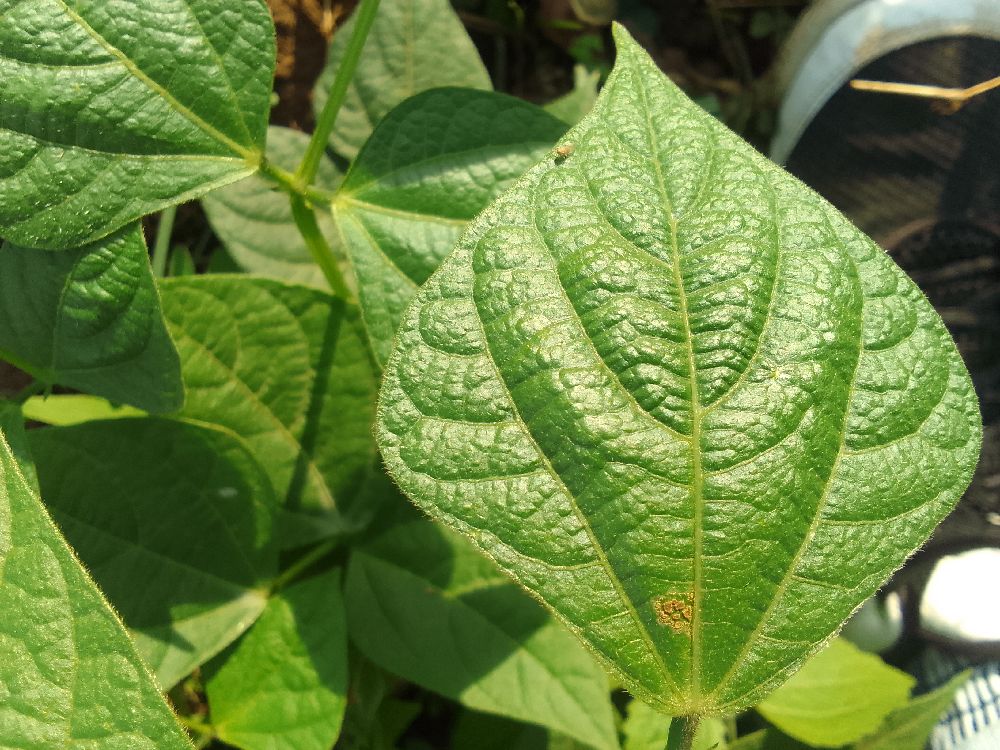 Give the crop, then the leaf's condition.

common bean, healthy
